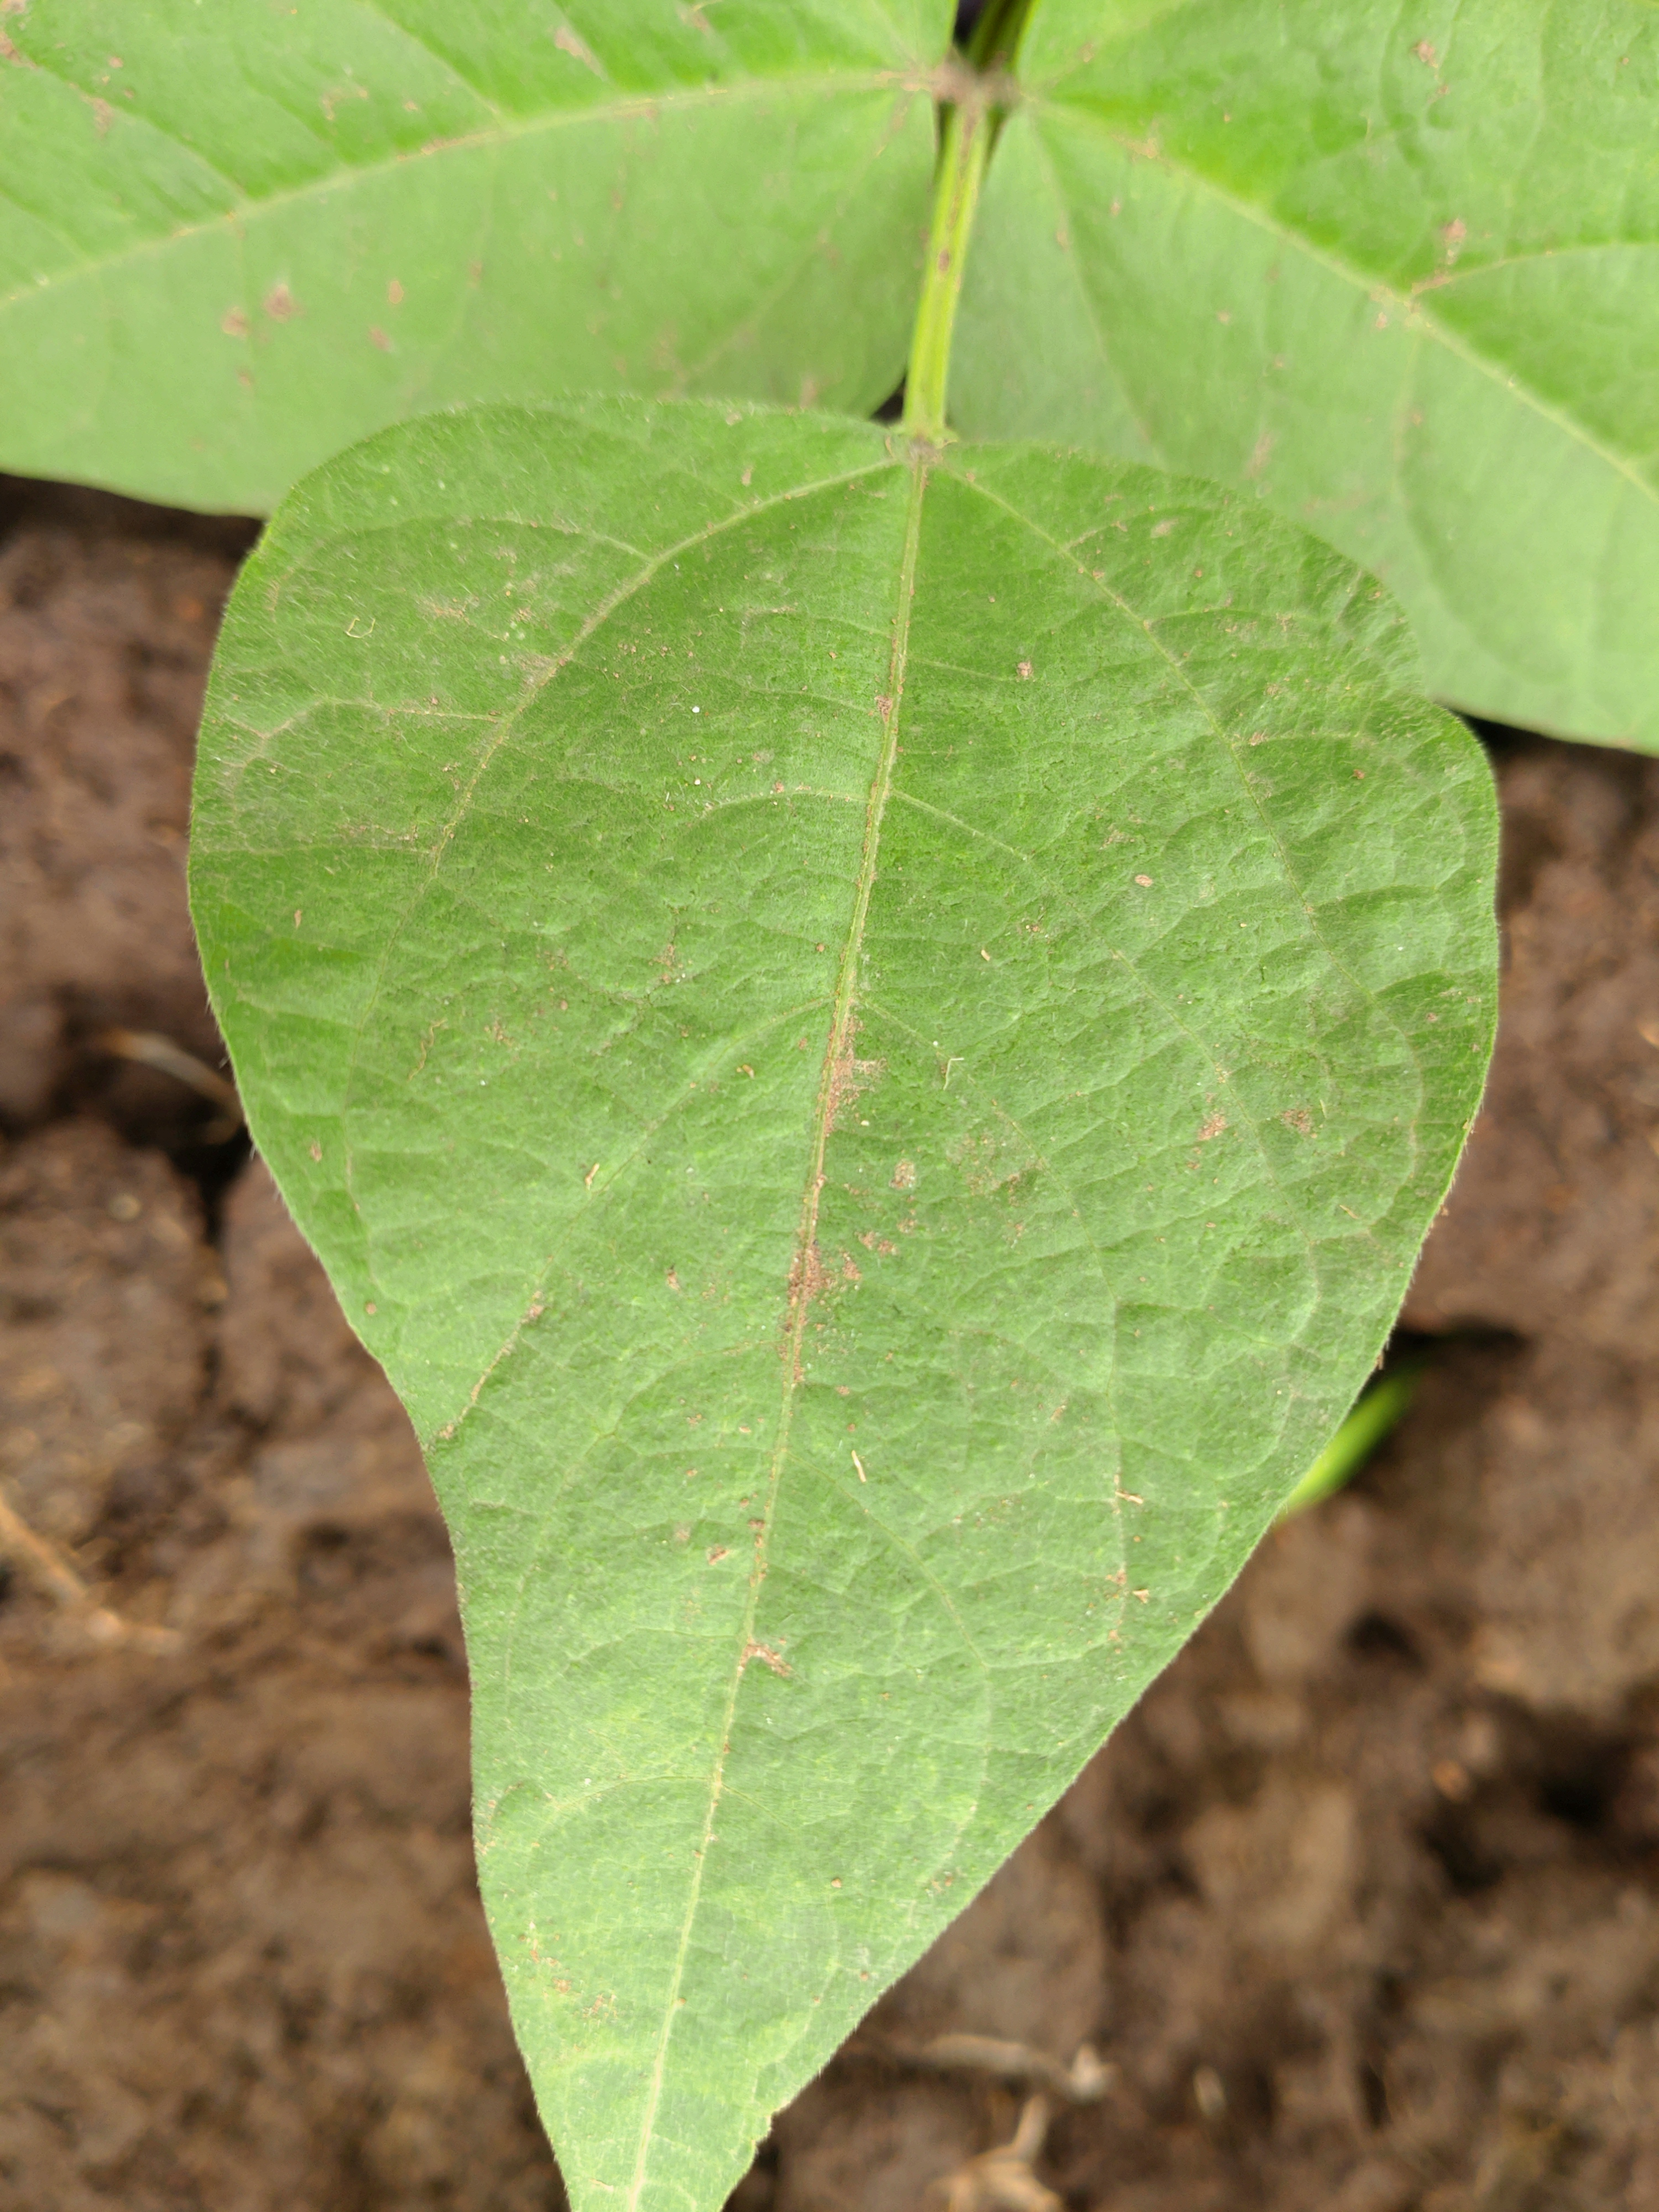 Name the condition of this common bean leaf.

healthy
